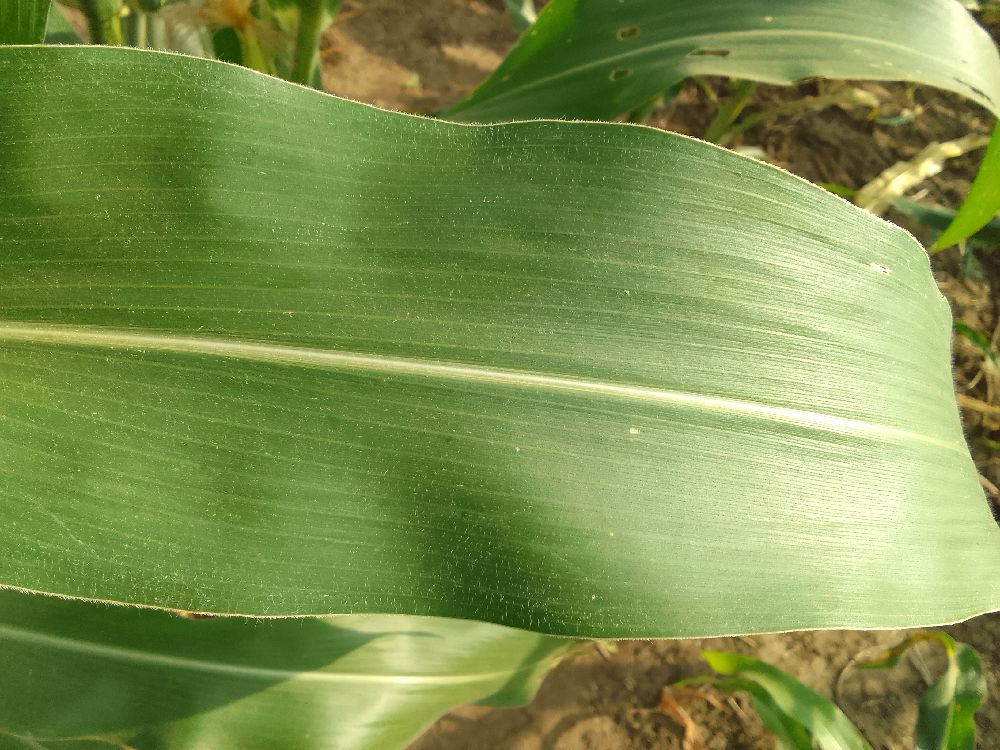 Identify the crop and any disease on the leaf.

maize, healthy
